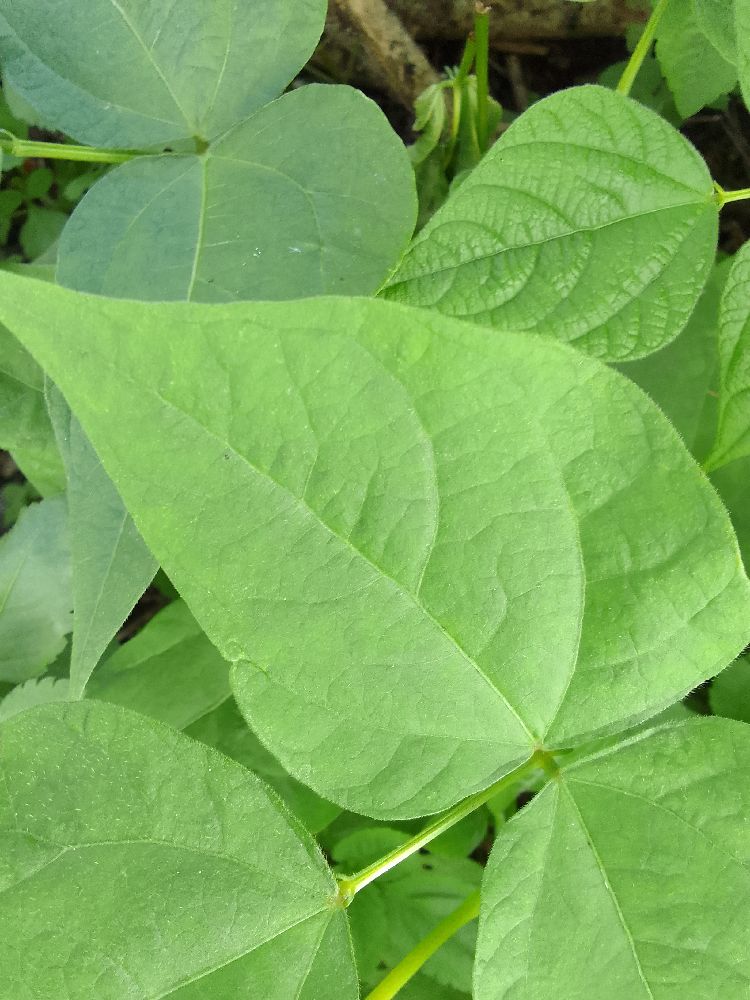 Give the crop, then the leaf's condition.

common bean, healthy
